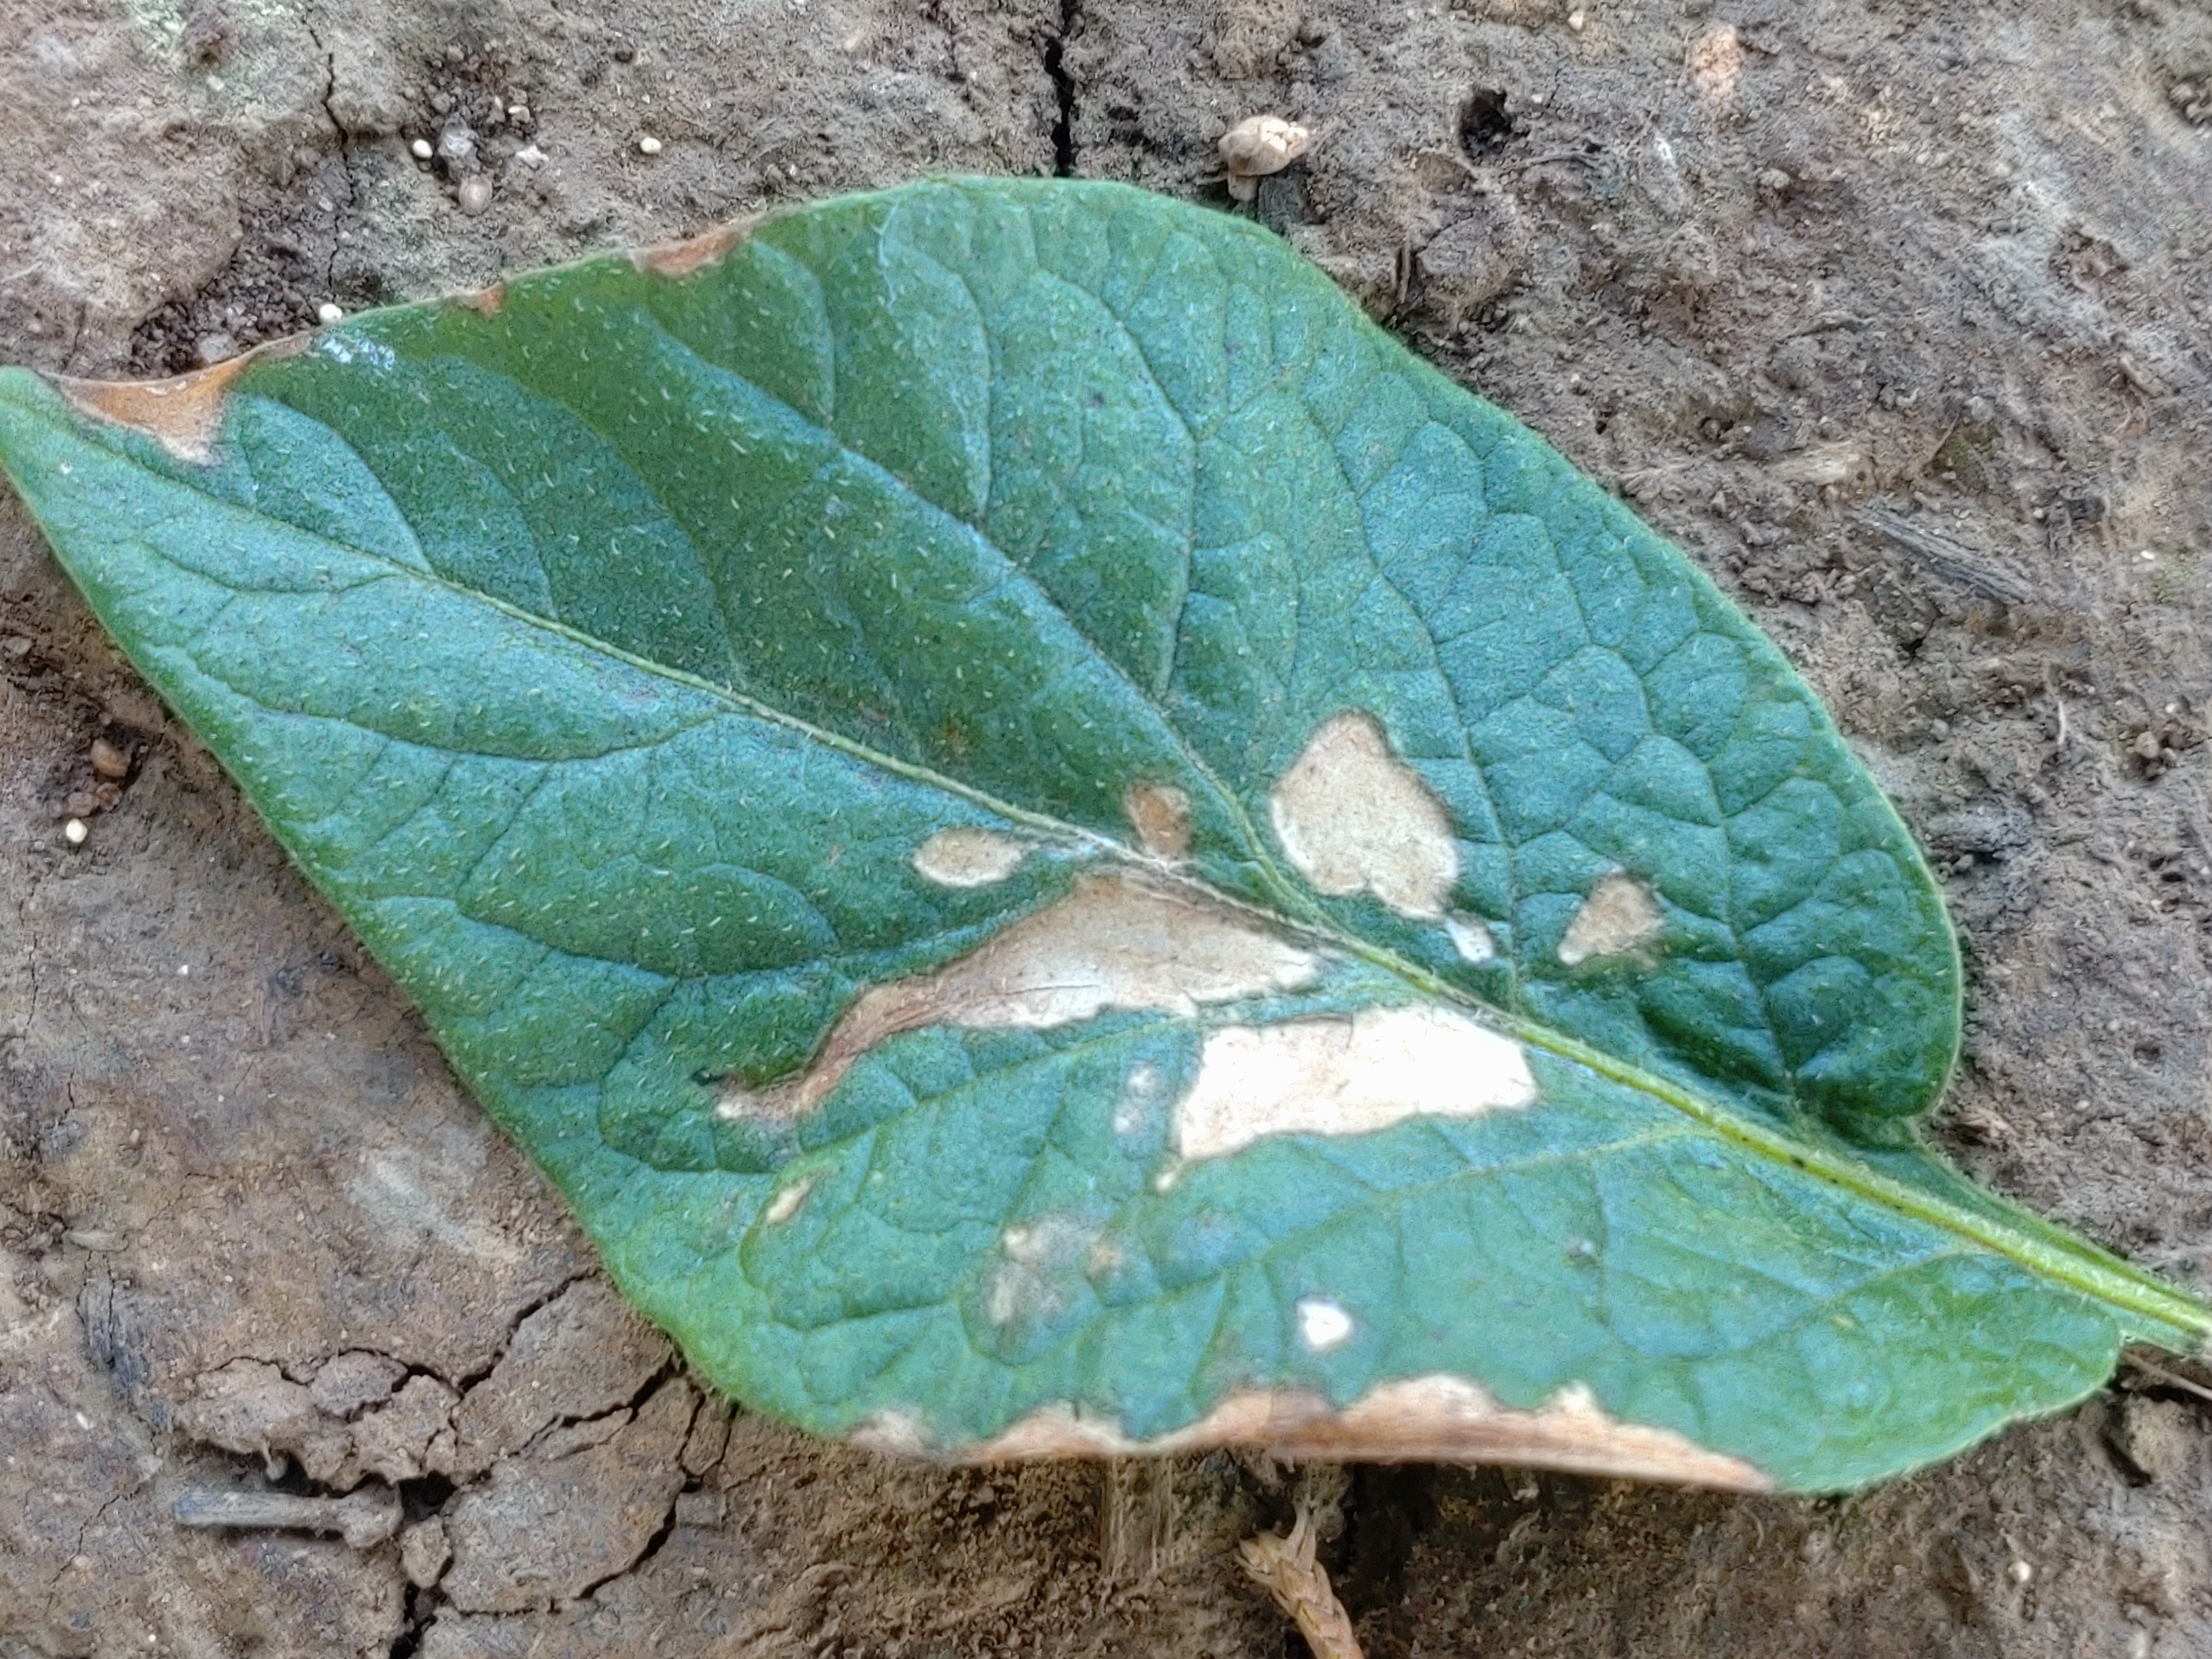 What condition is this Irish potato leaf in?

early blight
